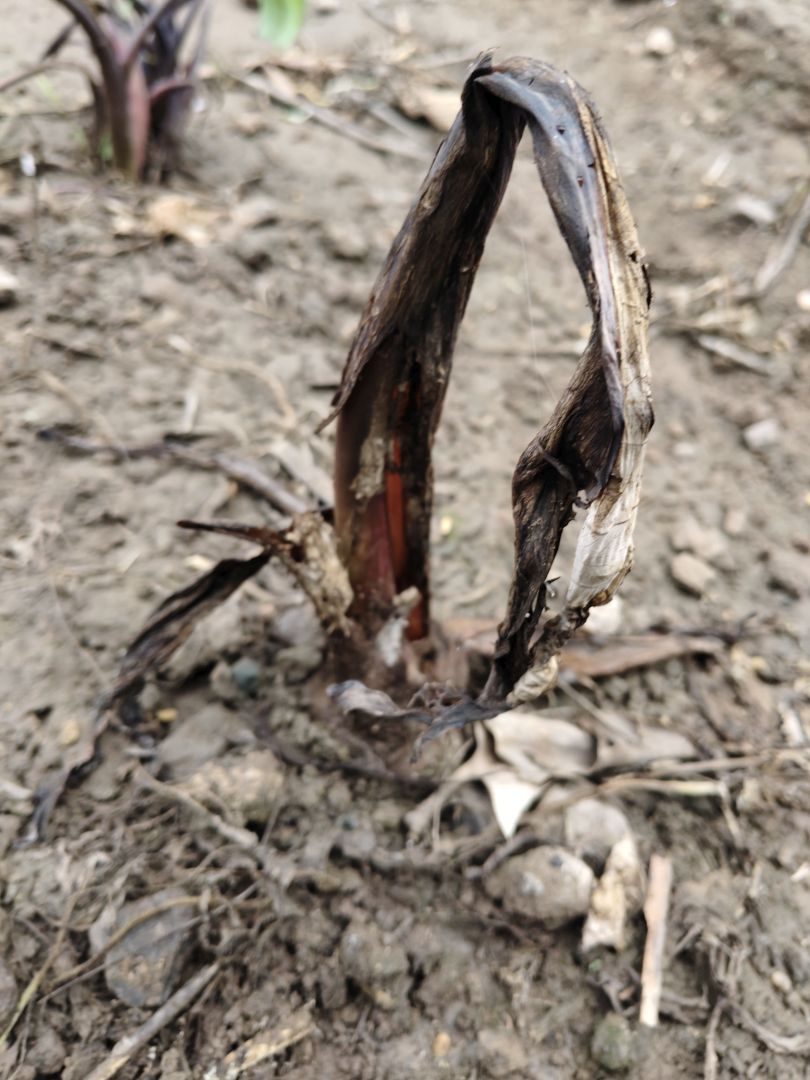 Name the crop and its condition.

taro, root rot
